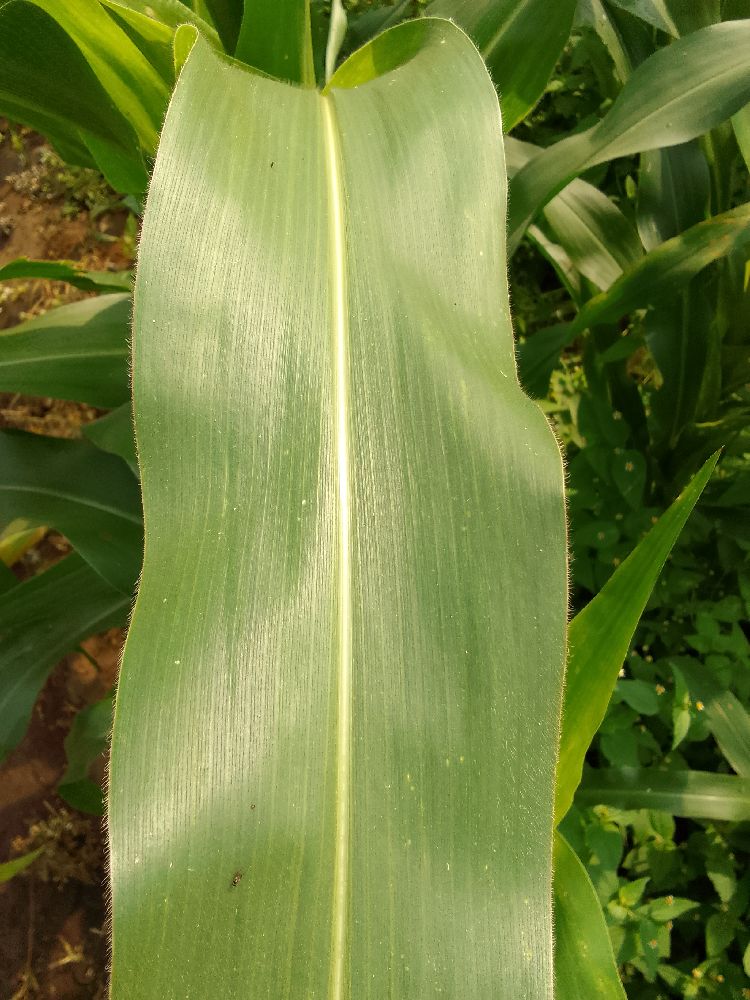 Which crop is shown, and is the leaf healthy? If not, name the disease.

maize, healthy
